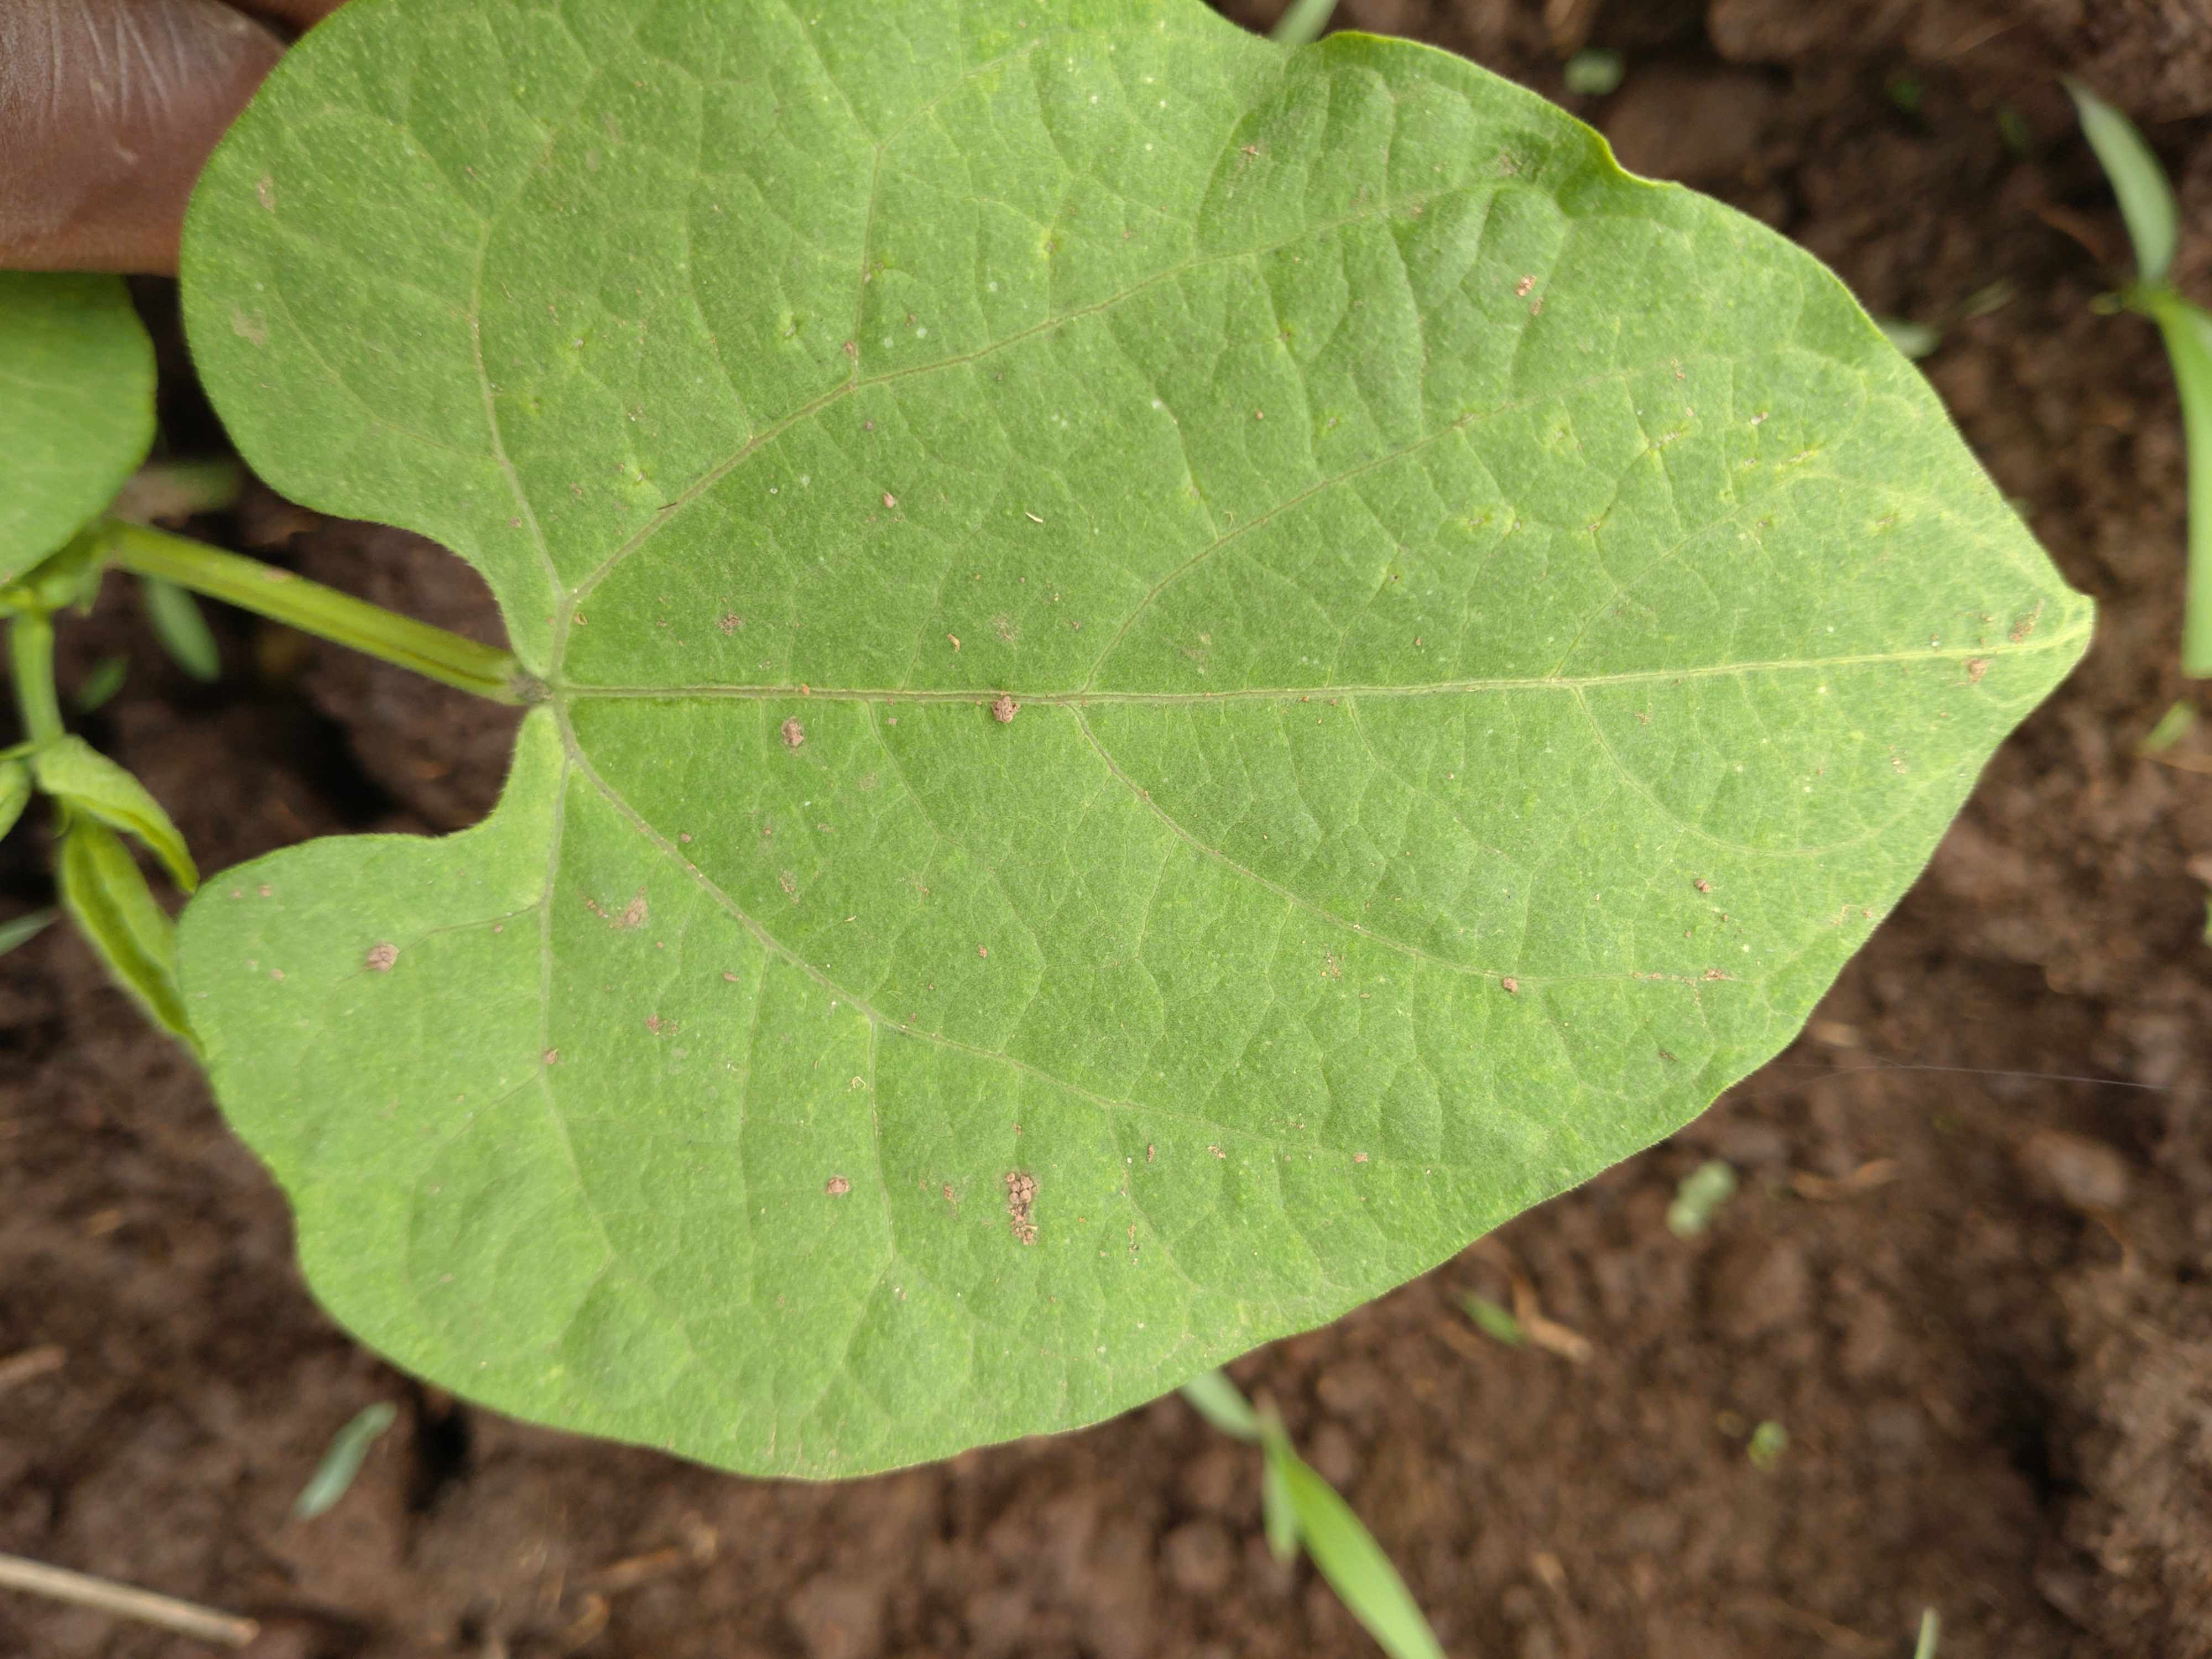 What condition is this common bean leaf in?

healthy
